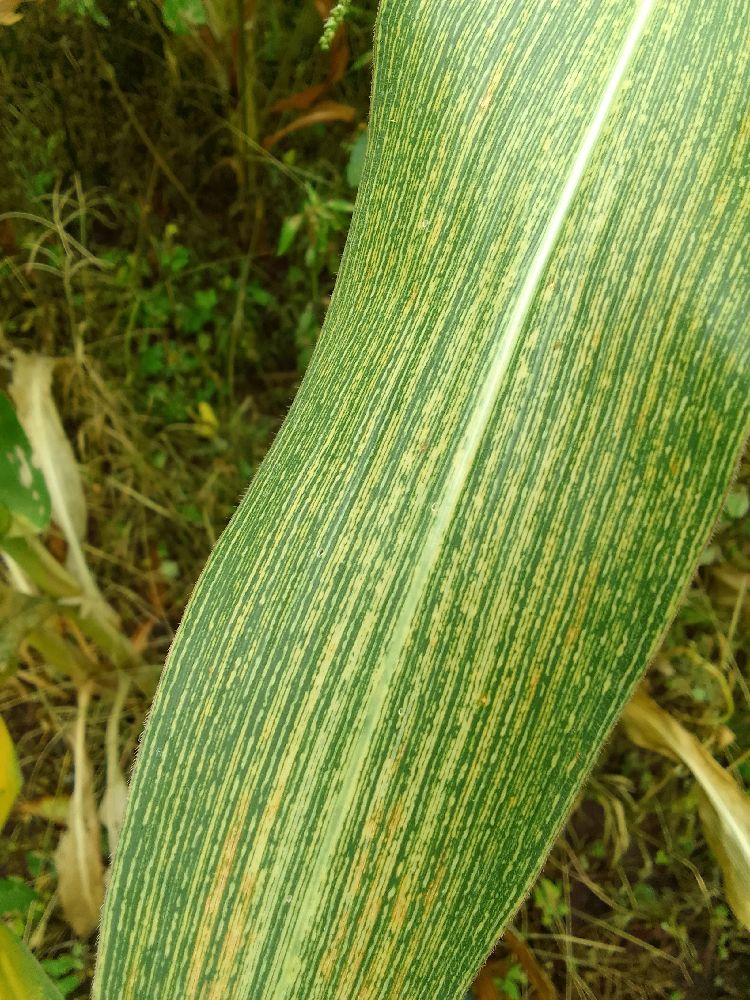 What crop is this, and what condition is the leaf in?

maize, maize streak virus
